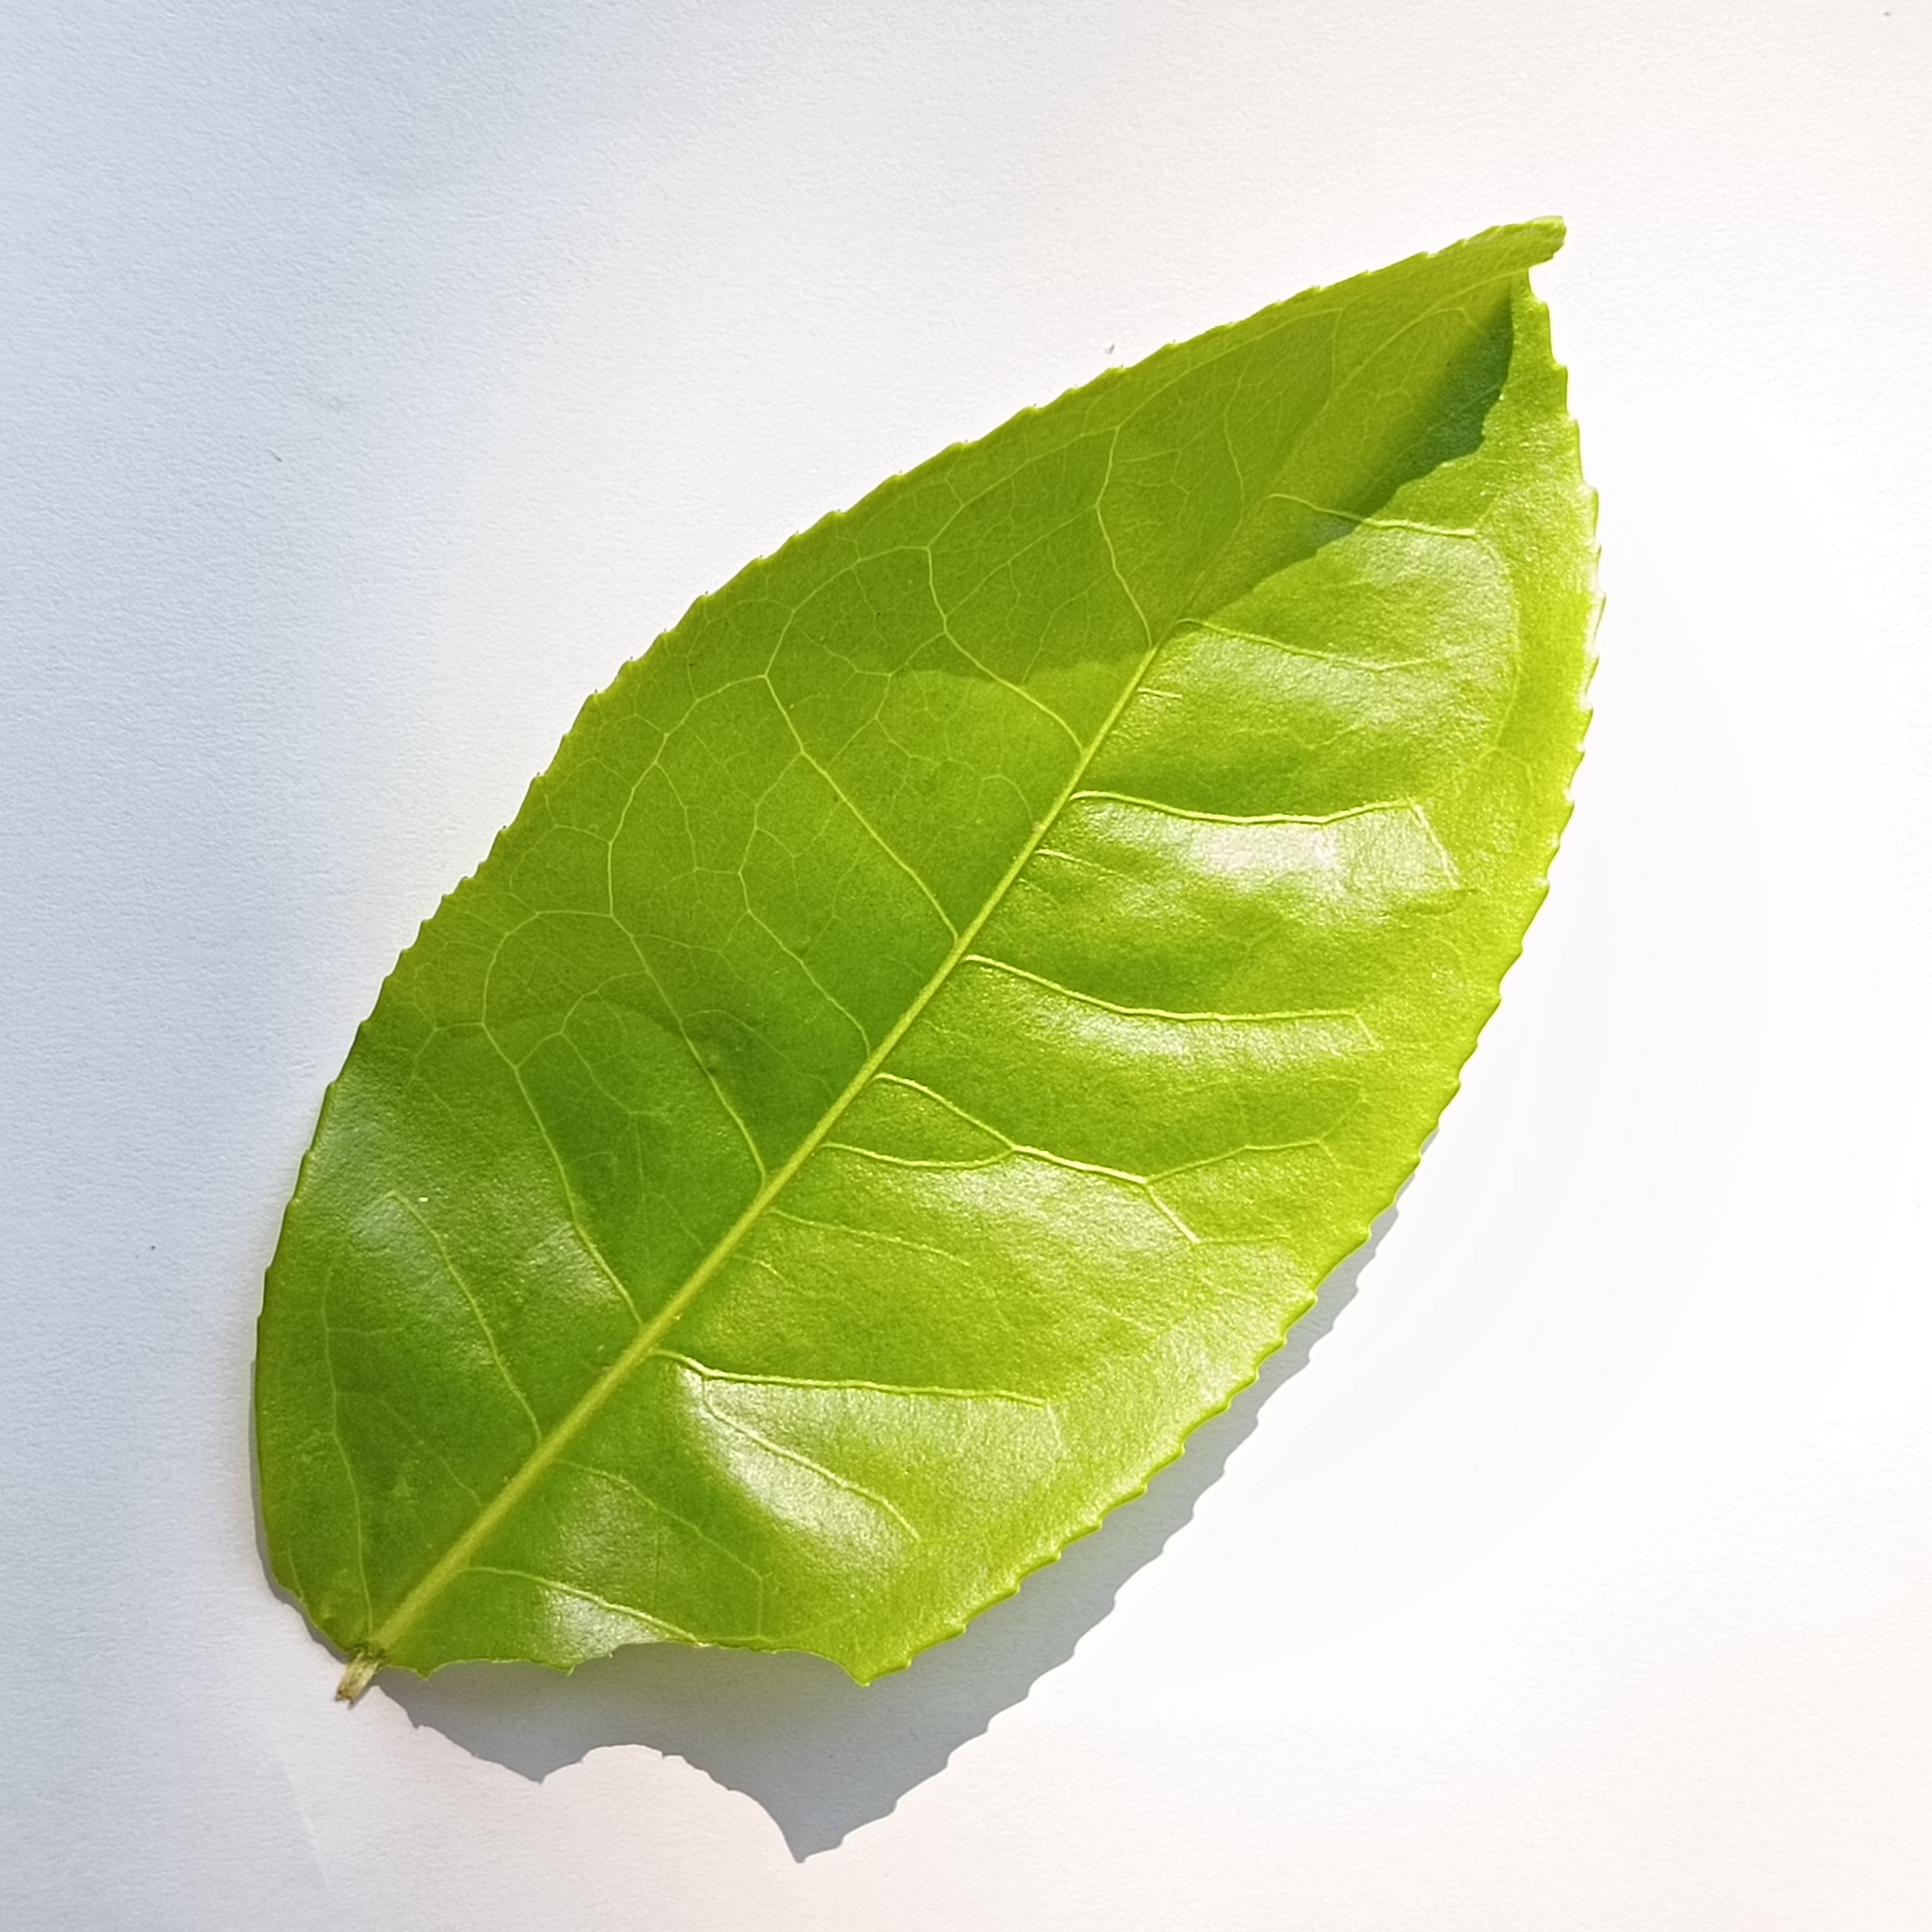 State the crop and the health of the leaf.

tea, healthy
